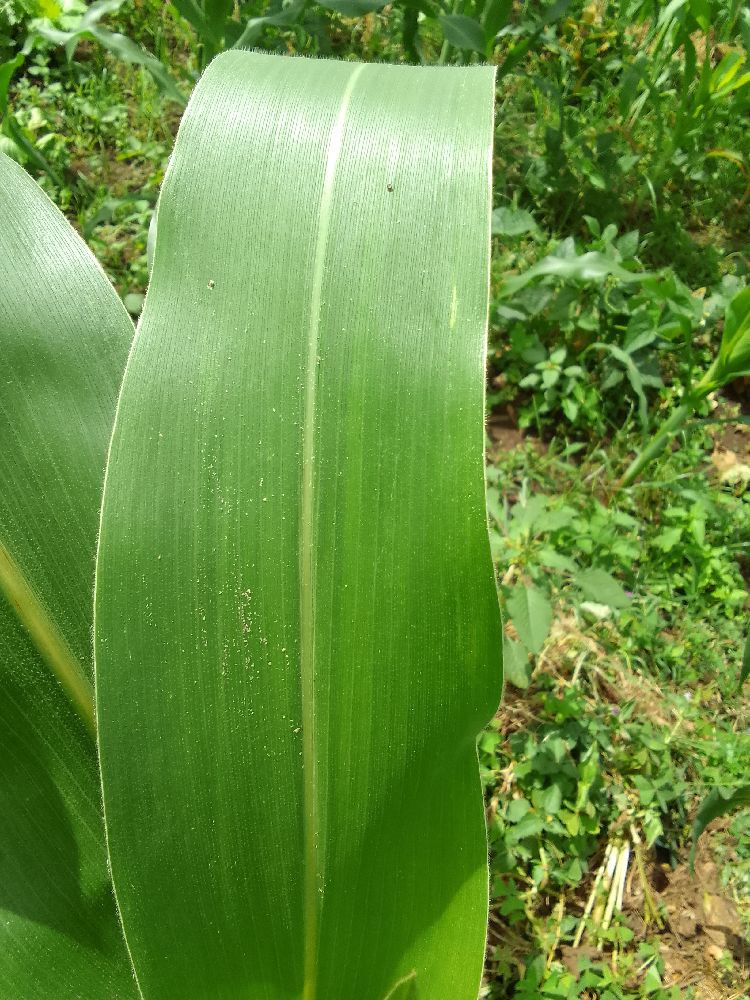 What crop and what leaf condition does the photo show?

maize, healthy
